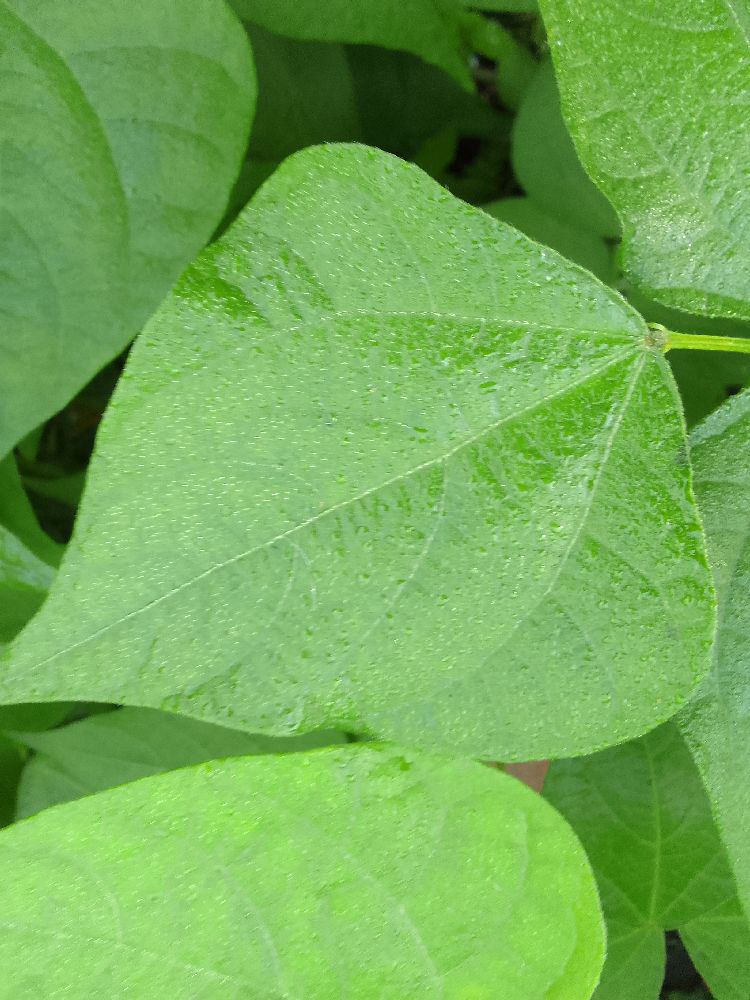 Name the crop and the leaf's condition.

common bean, healthy
